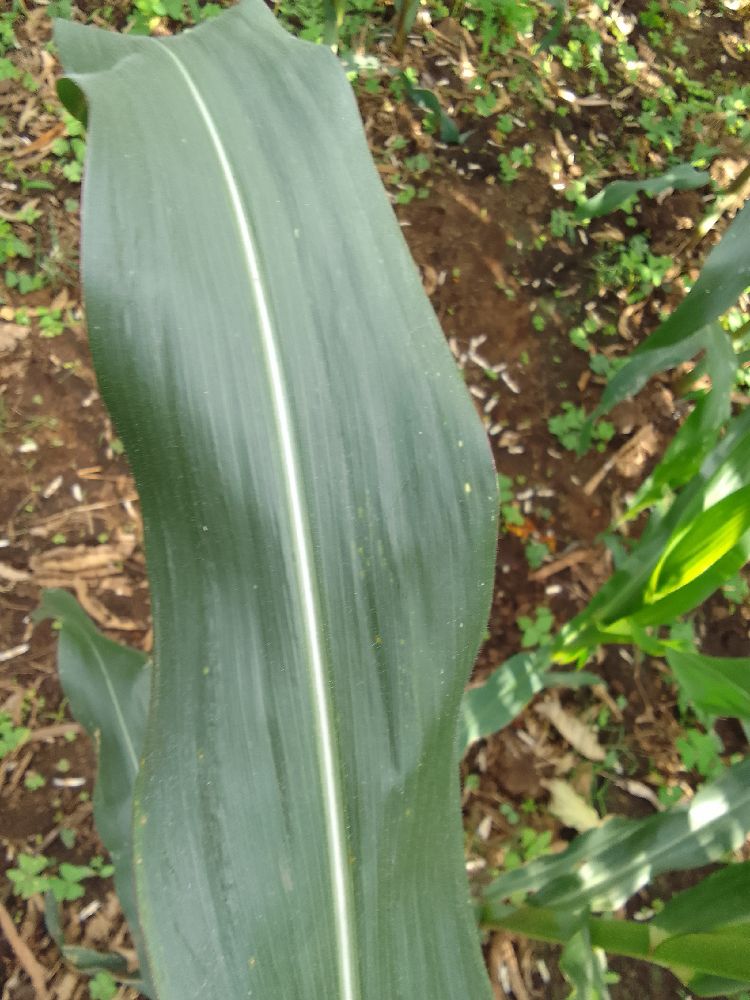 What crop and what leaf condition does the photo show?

maize, healthy
